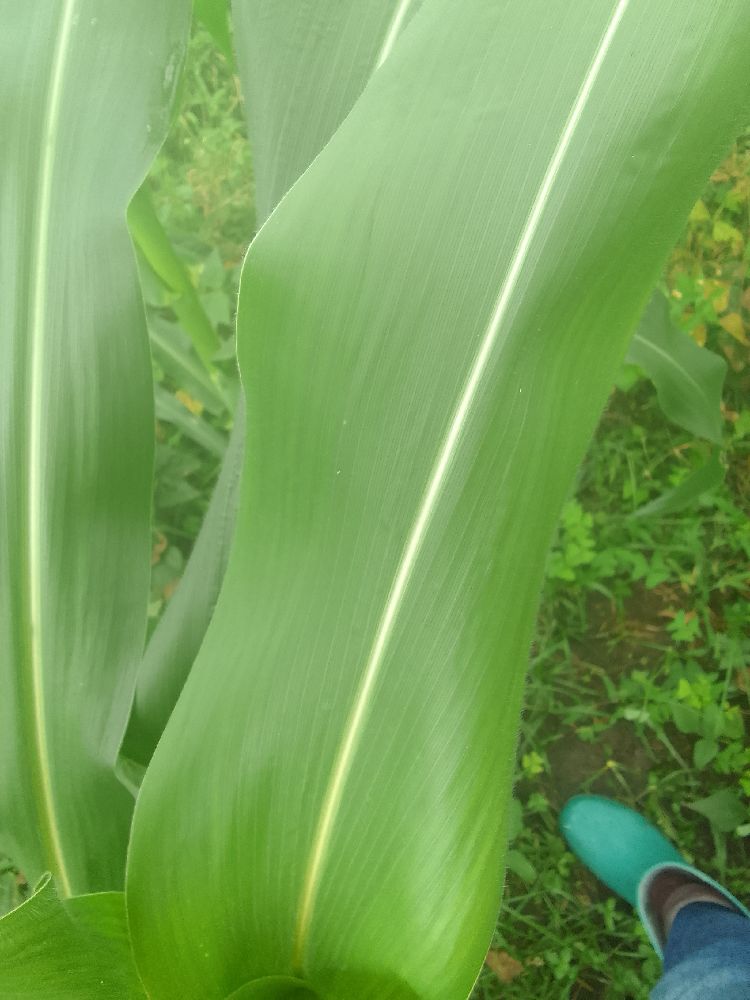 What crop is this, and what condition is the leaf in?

maize, healthy
